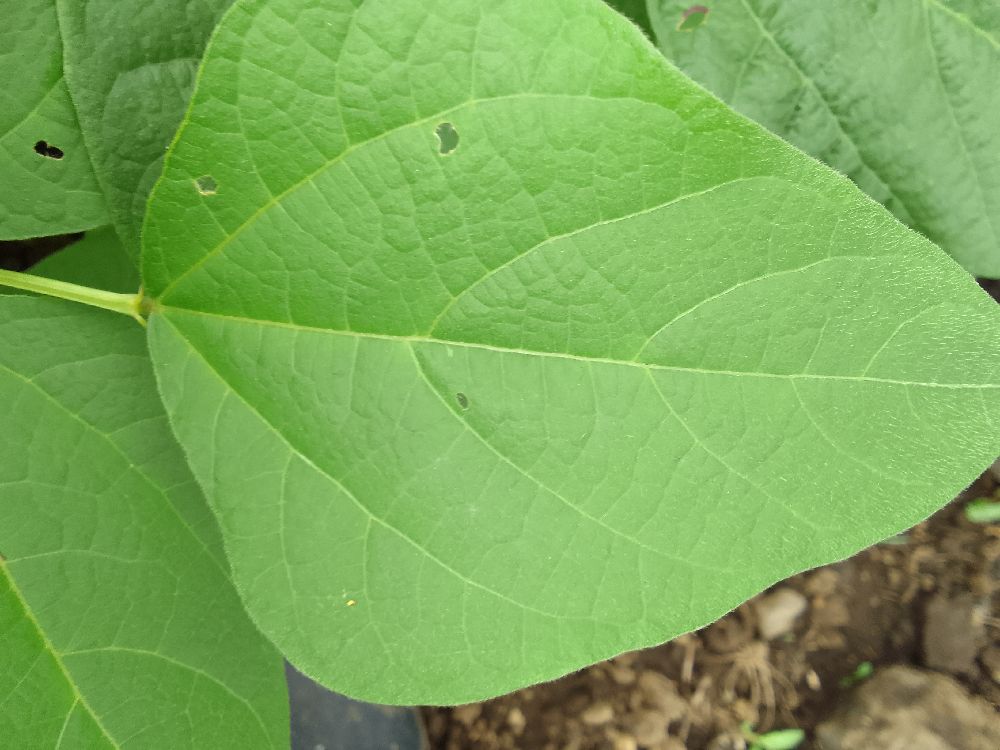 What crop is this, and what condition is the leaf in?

common bean, healthy
